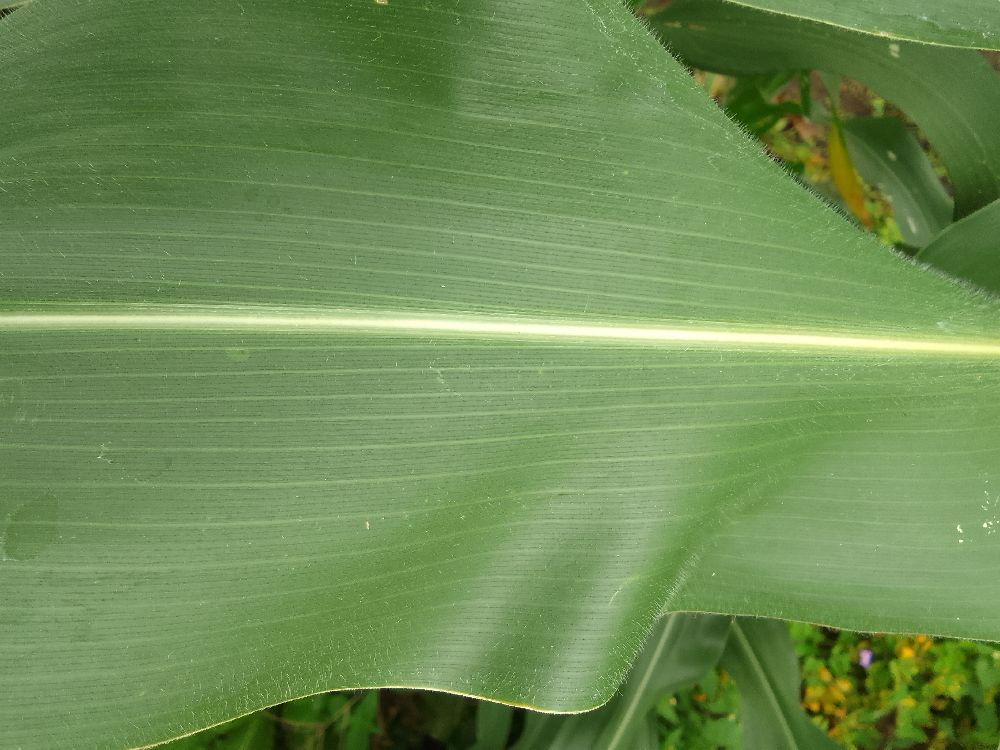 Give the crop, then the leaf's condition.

maize, healthy
